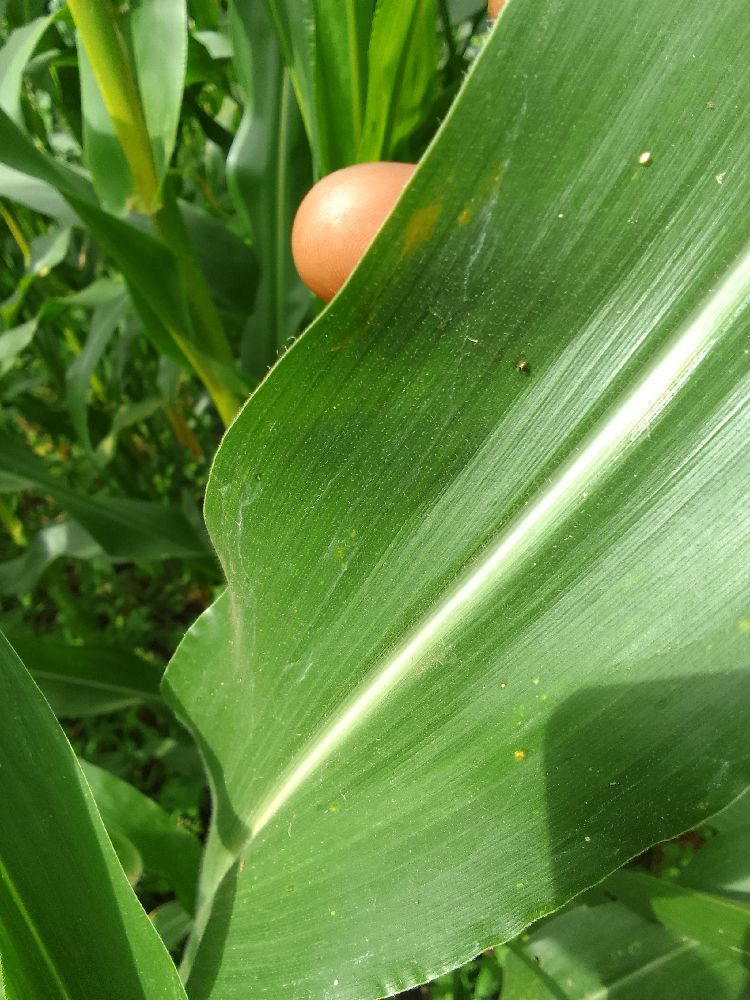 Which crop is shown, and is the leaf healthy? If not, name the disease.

maize, healthy
